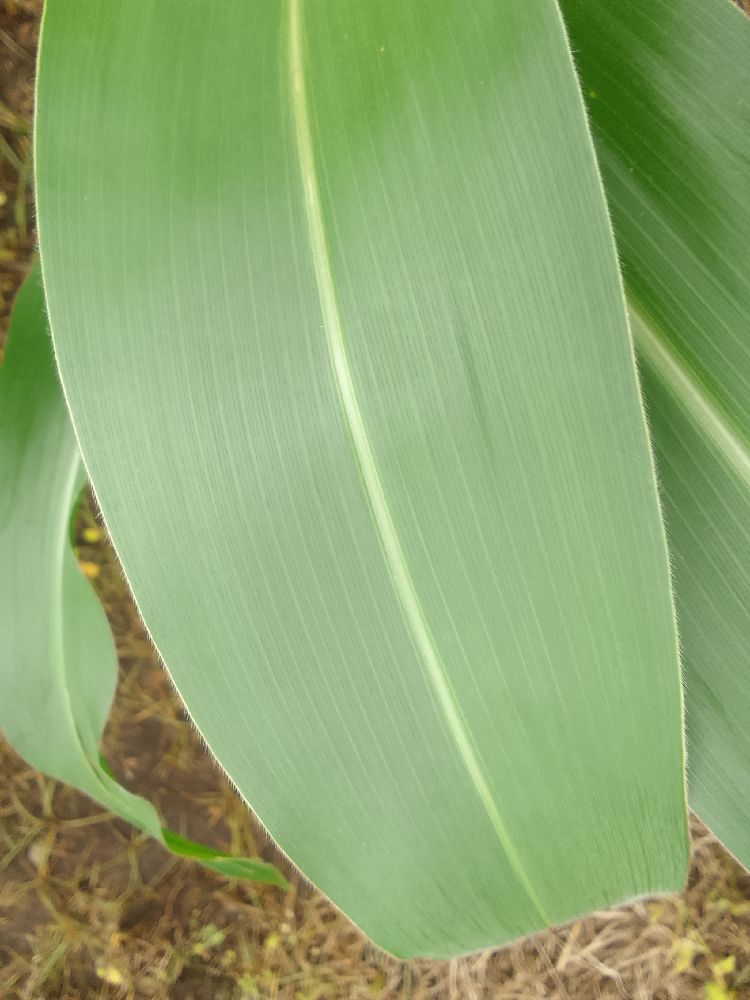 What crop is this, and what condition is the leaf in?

maize, healthy
